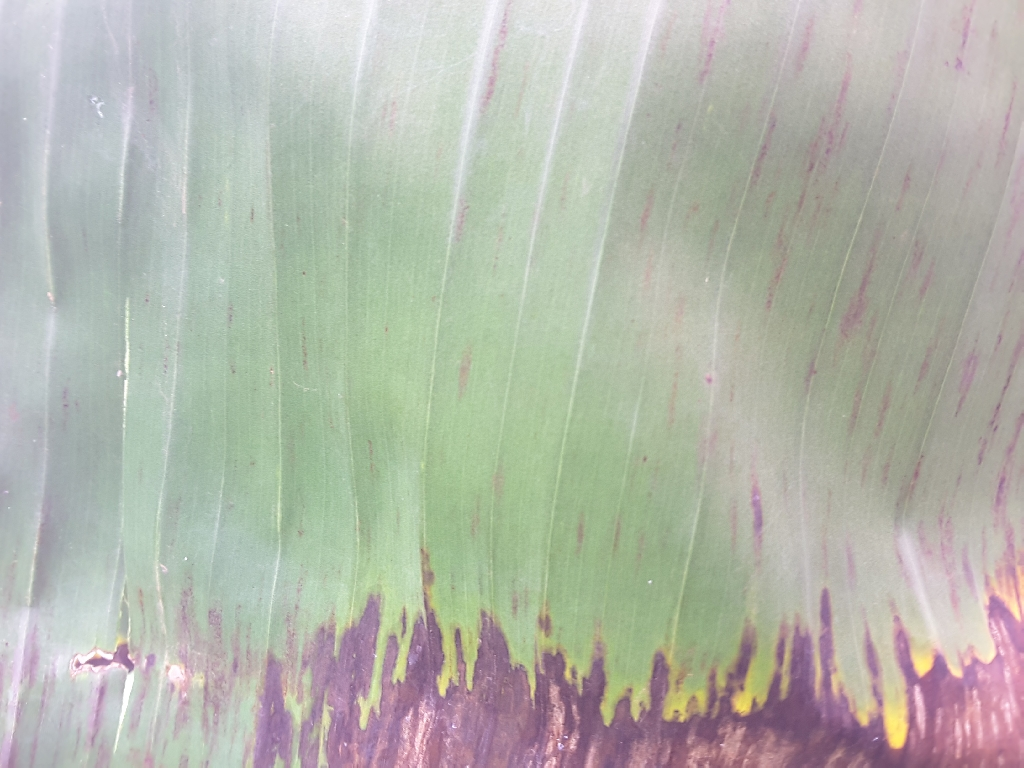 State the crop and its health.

banana, black sigatoka
